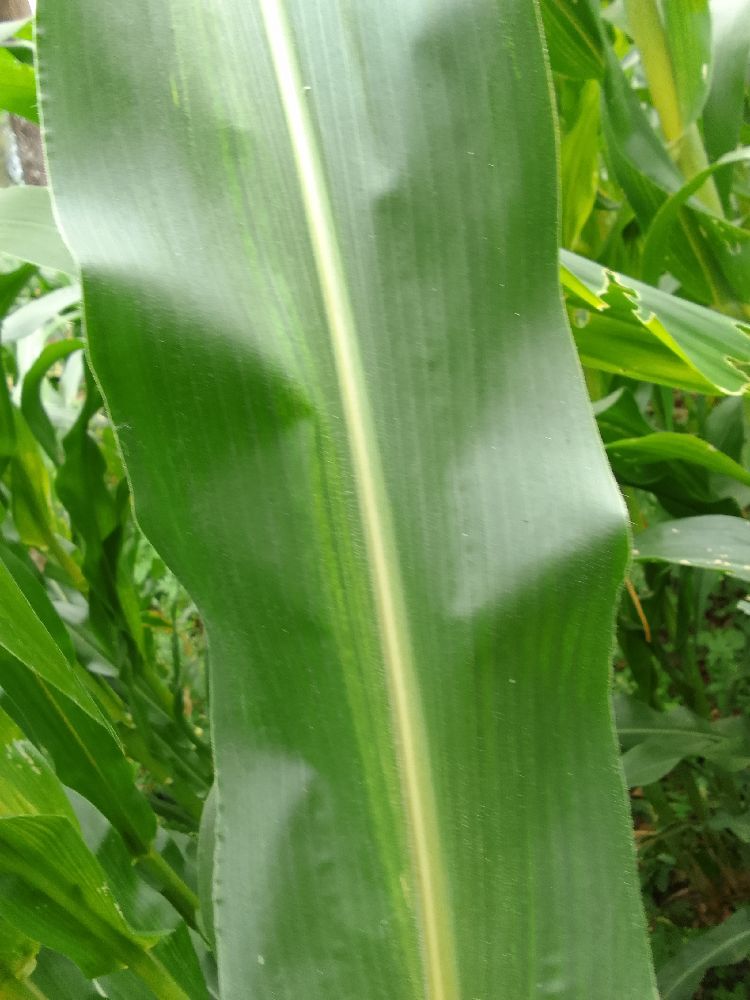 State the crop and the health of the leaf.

maize, healthy
